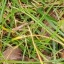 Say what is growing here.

grass
